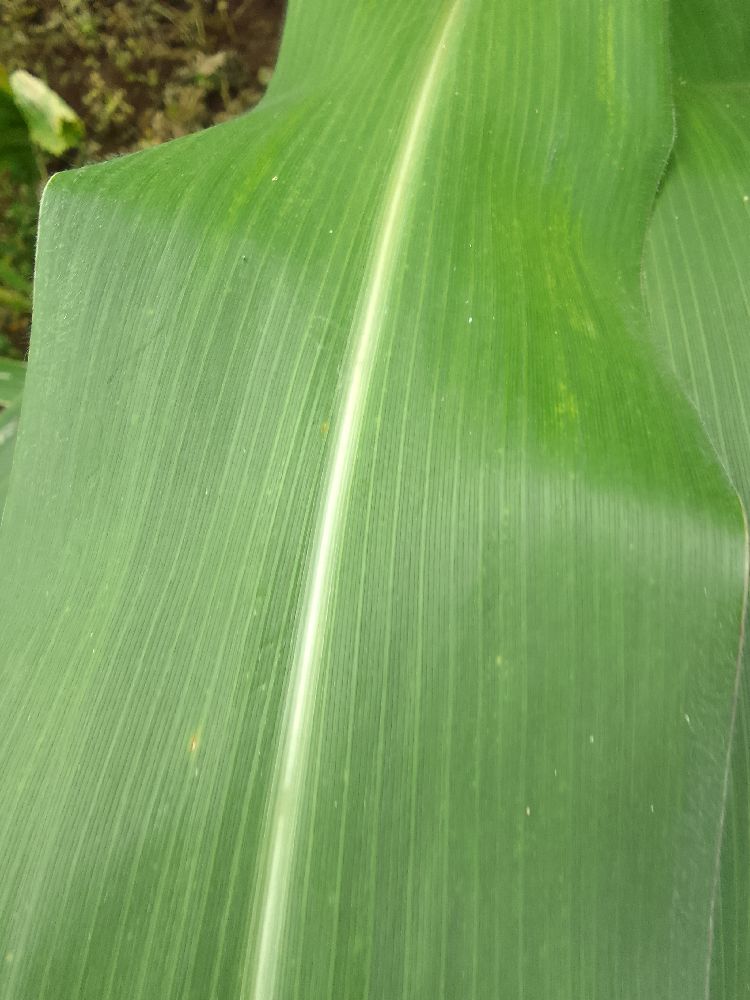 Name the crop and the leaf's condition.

maize, healthy
